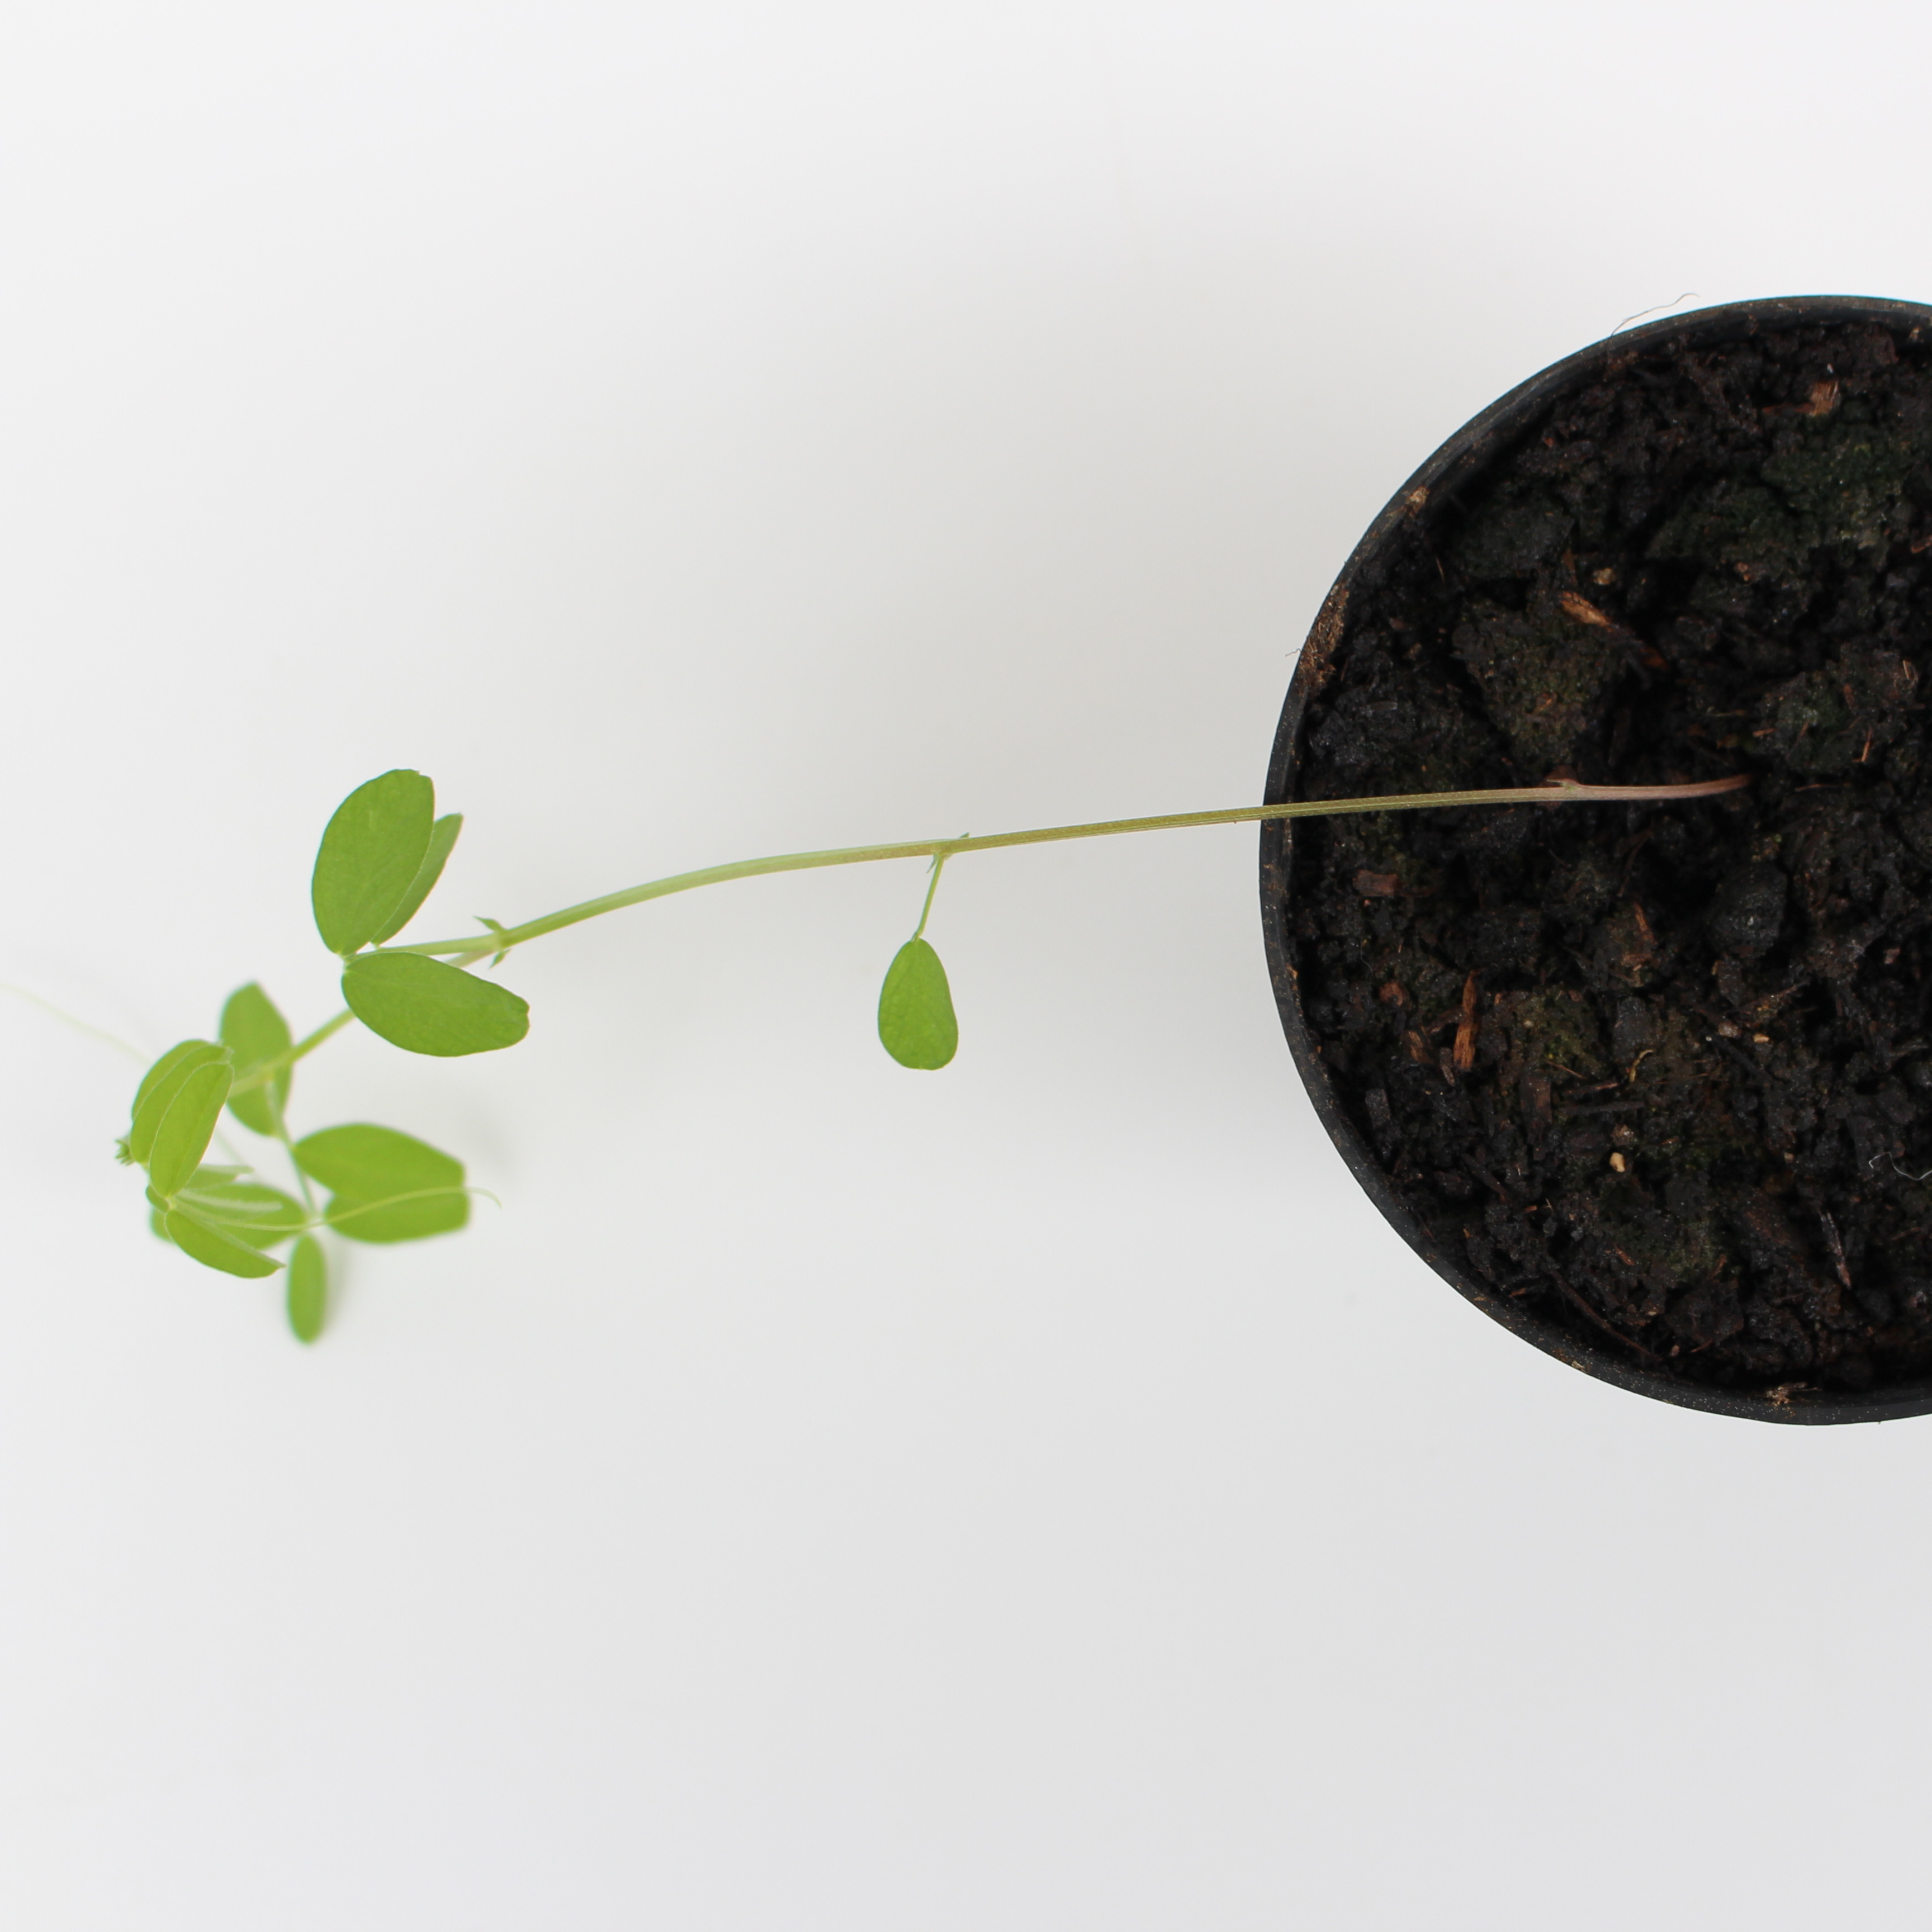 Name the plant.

Vicia sativa
